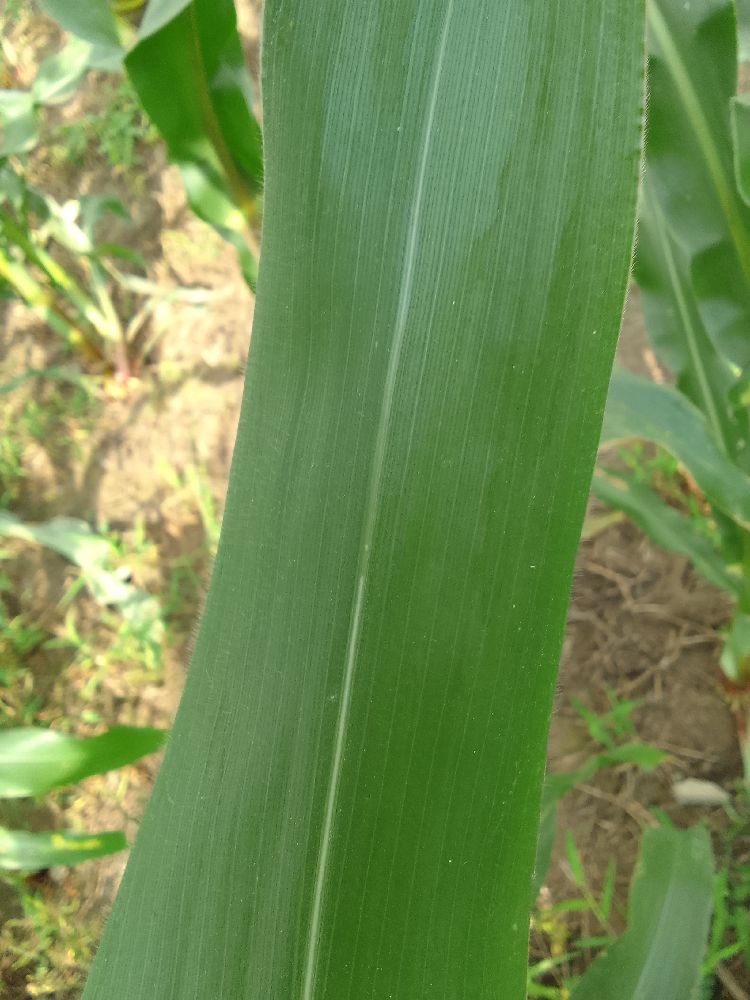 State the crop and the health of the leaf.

maize, healthy
